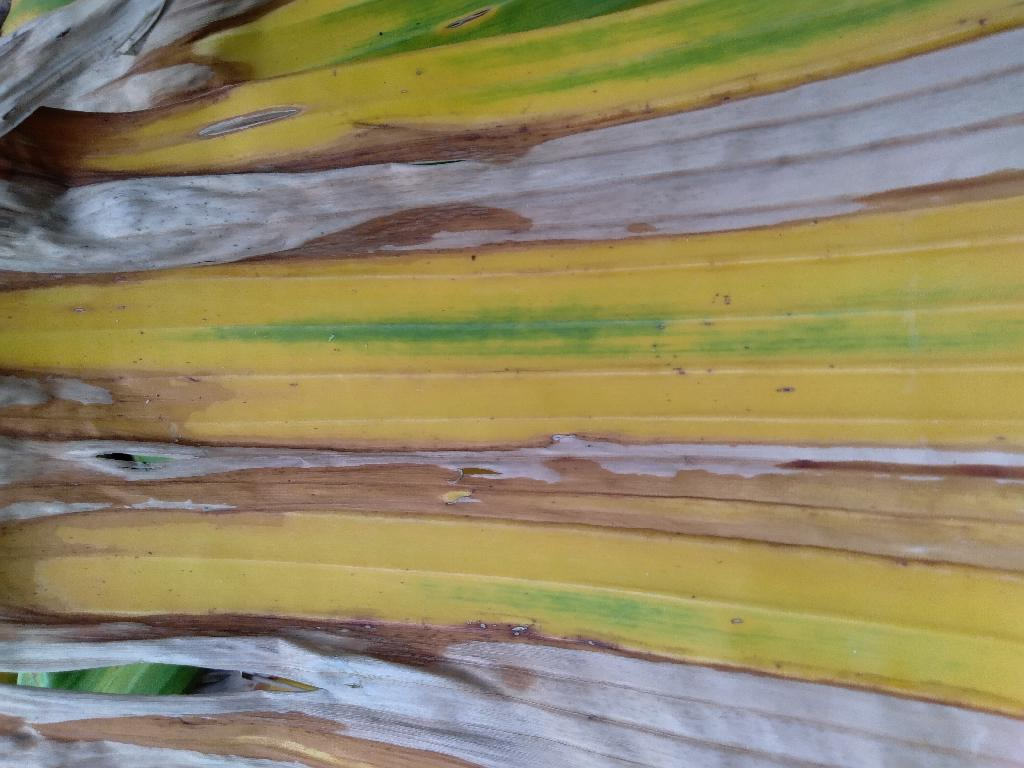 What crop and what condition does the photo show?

banana, fusarium wilt race 1
